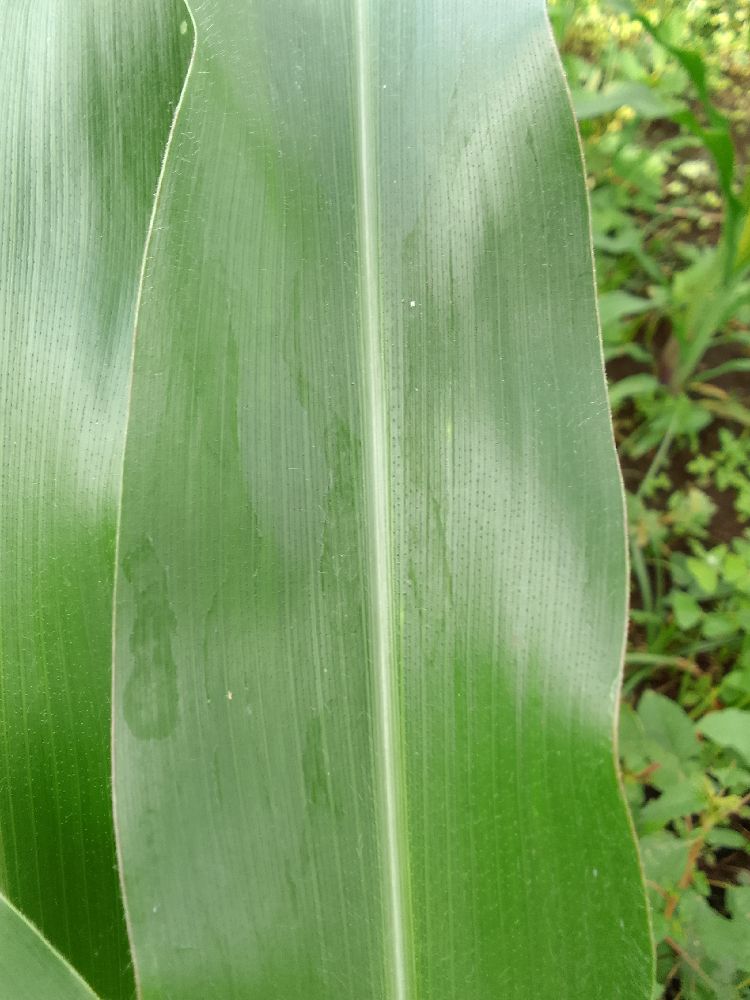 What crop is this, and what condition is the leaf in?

maize, healthy
